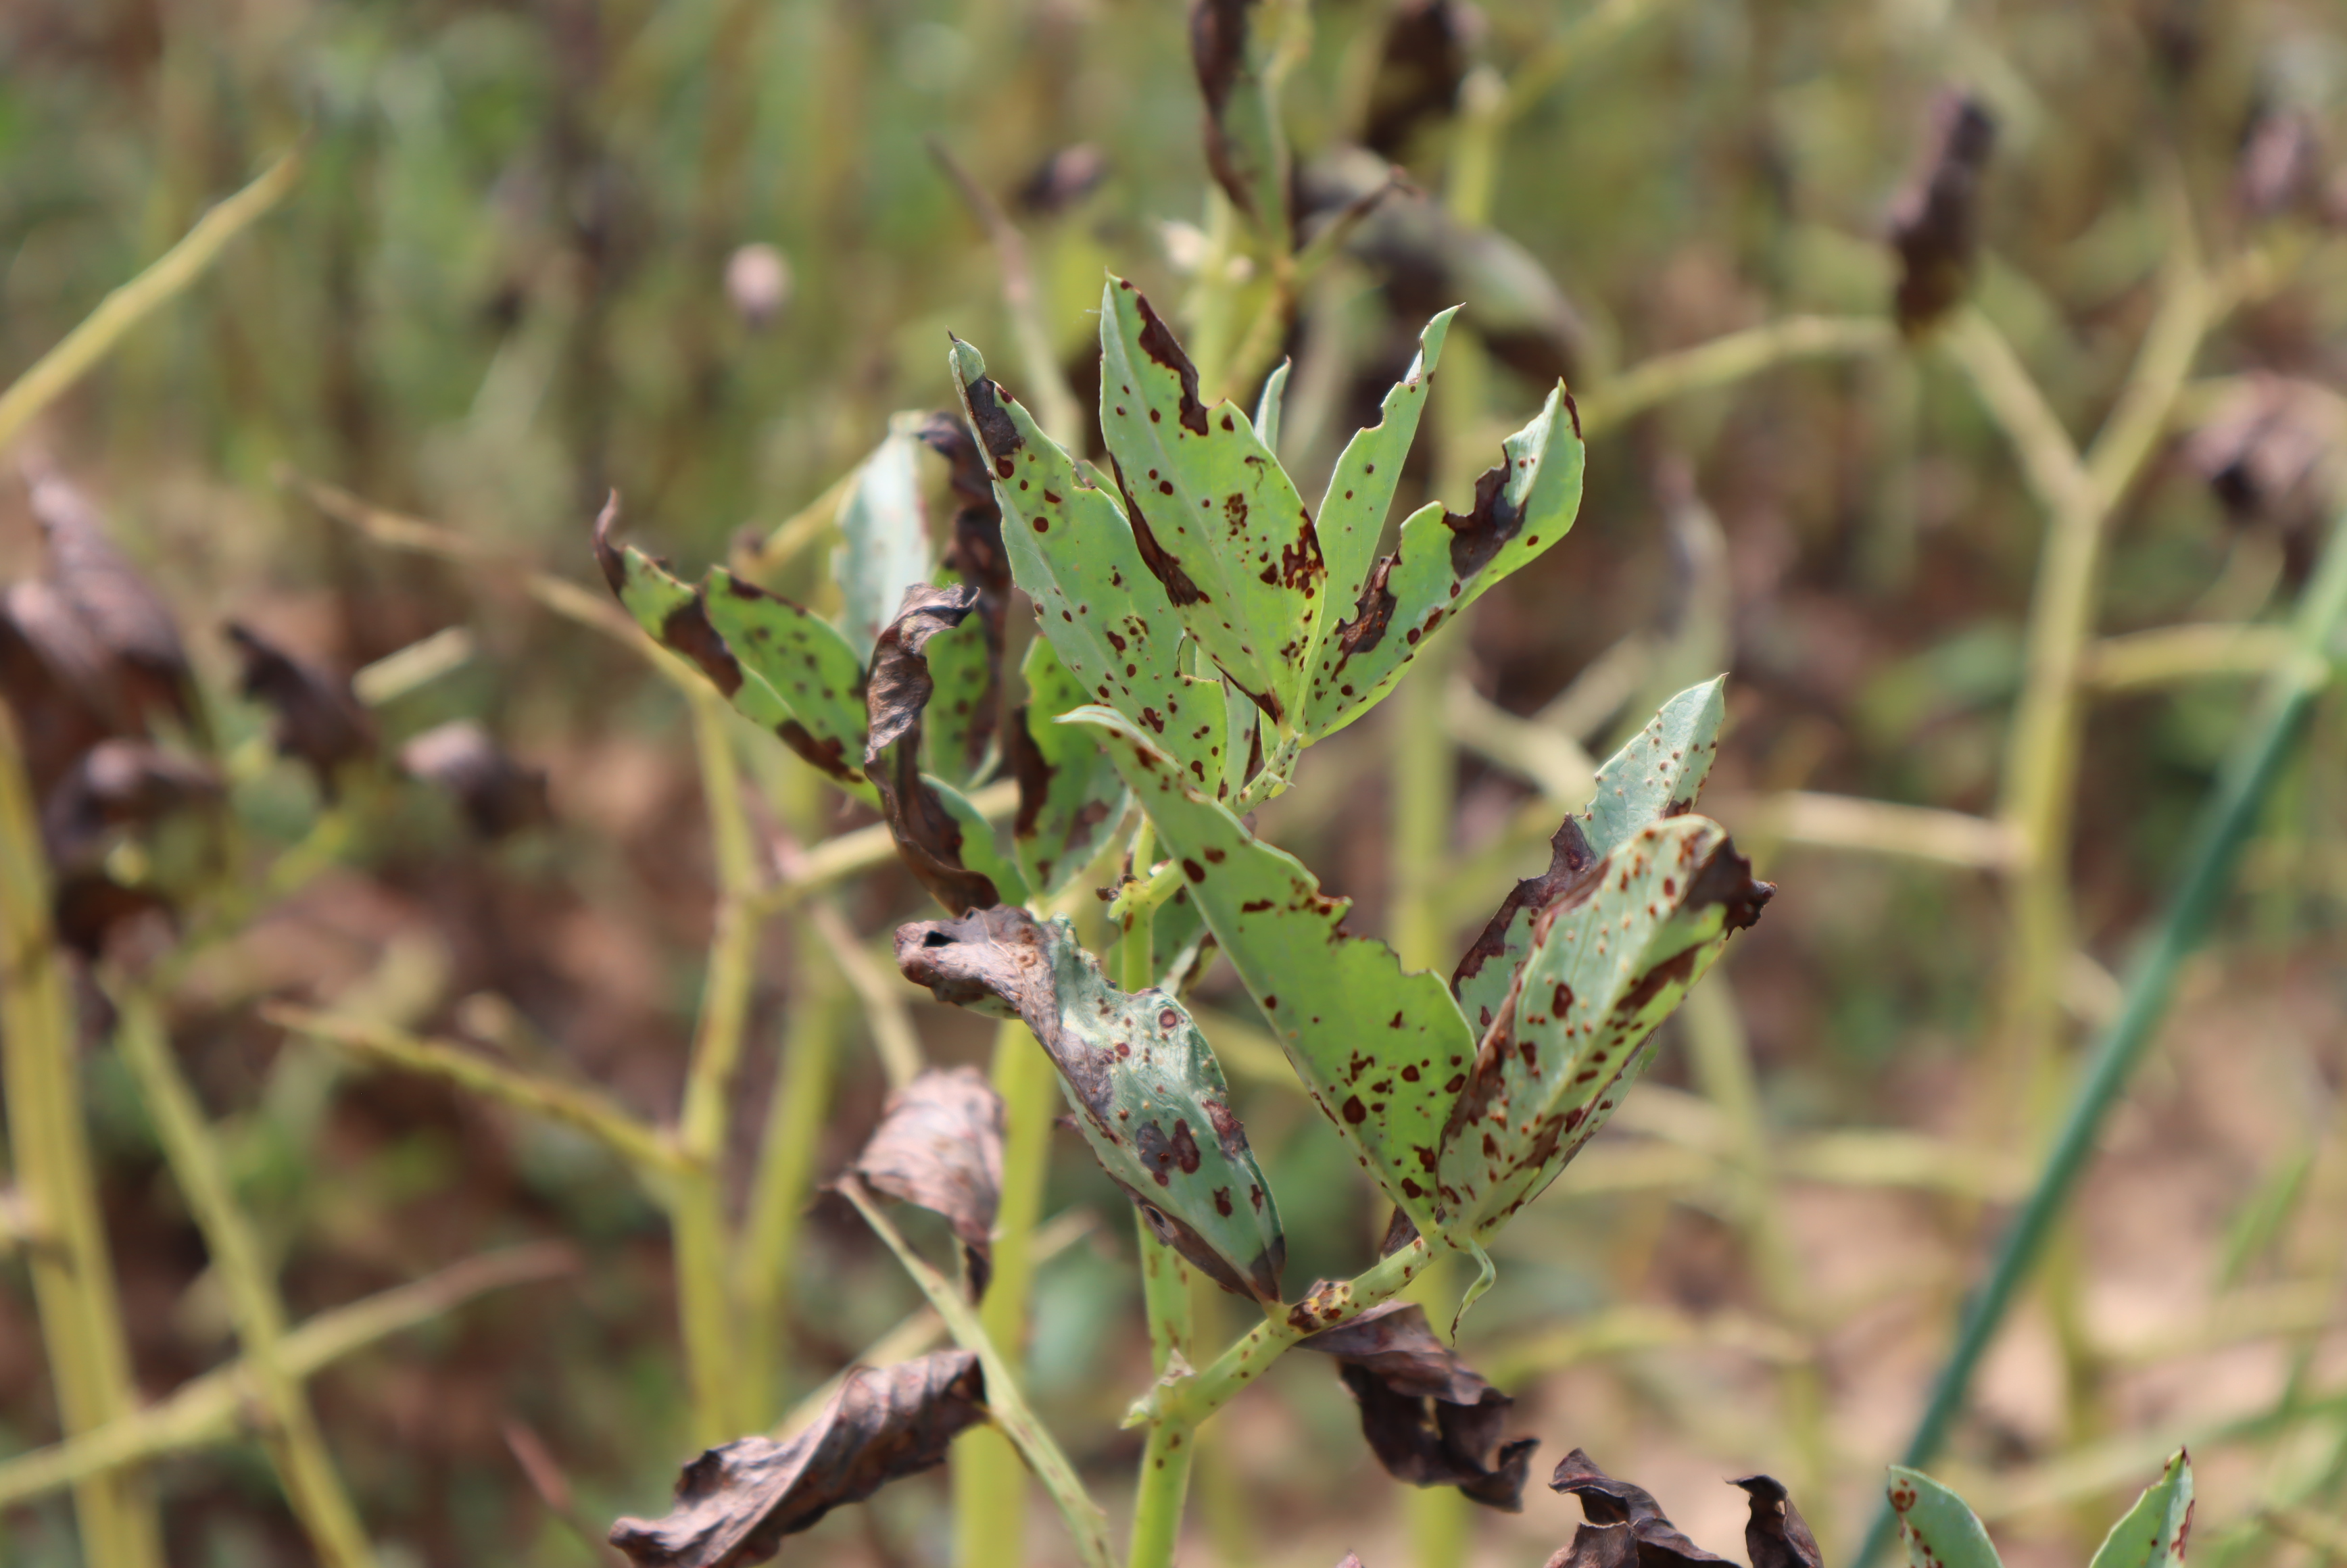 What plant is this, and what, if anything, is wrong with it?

faba bean, chocolate spot, rust
